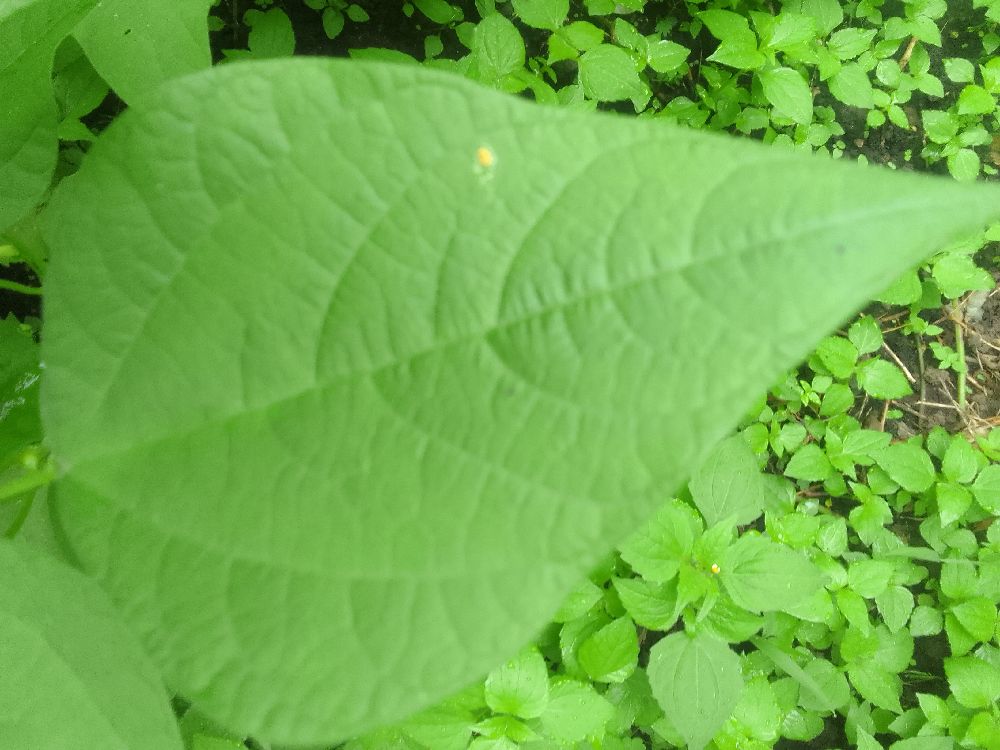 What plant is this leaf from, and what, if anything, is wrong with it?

common bean, healthy
